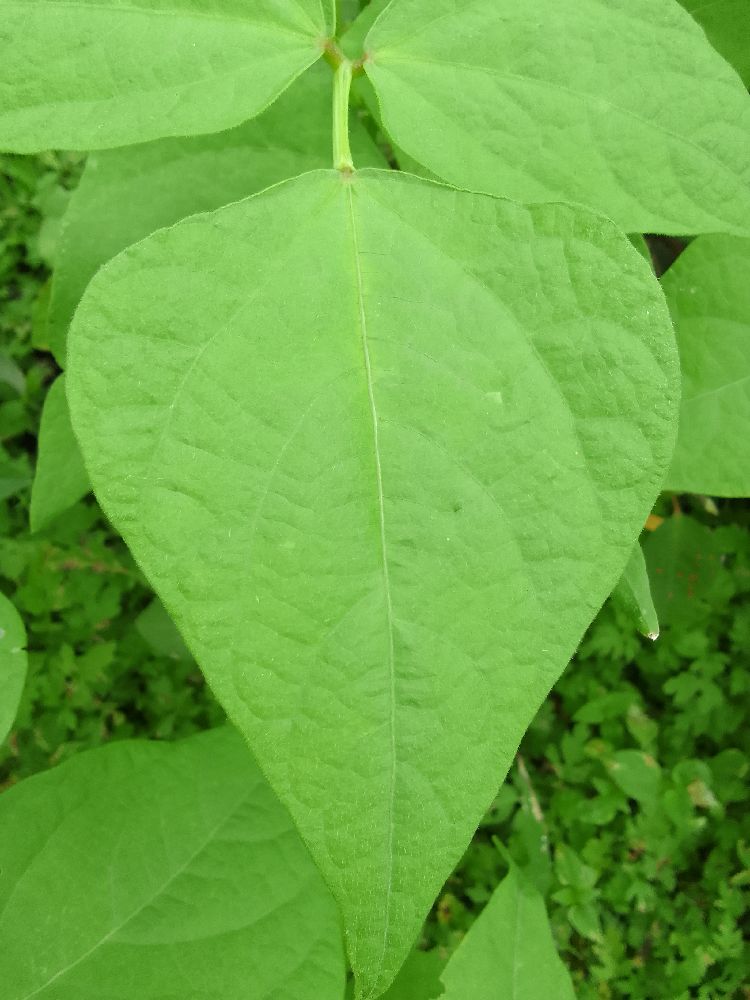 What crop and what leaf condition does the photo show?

common bean, healthy
